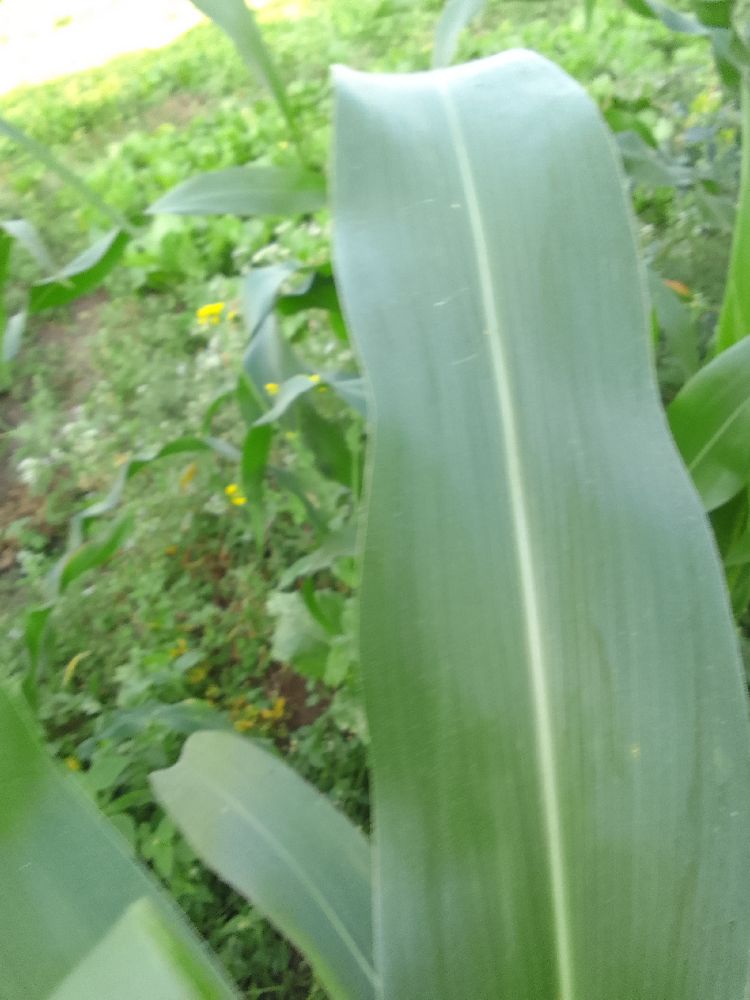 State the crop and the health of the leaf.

maize, healthy
